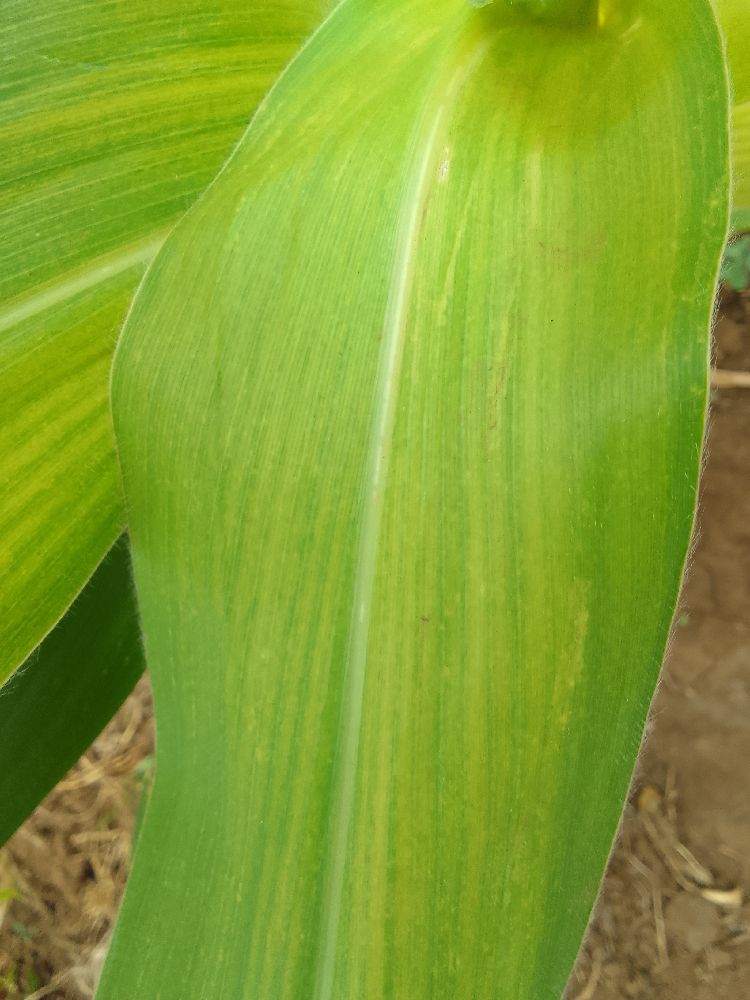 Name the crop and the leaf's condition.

maize, maize lethal necrosis
